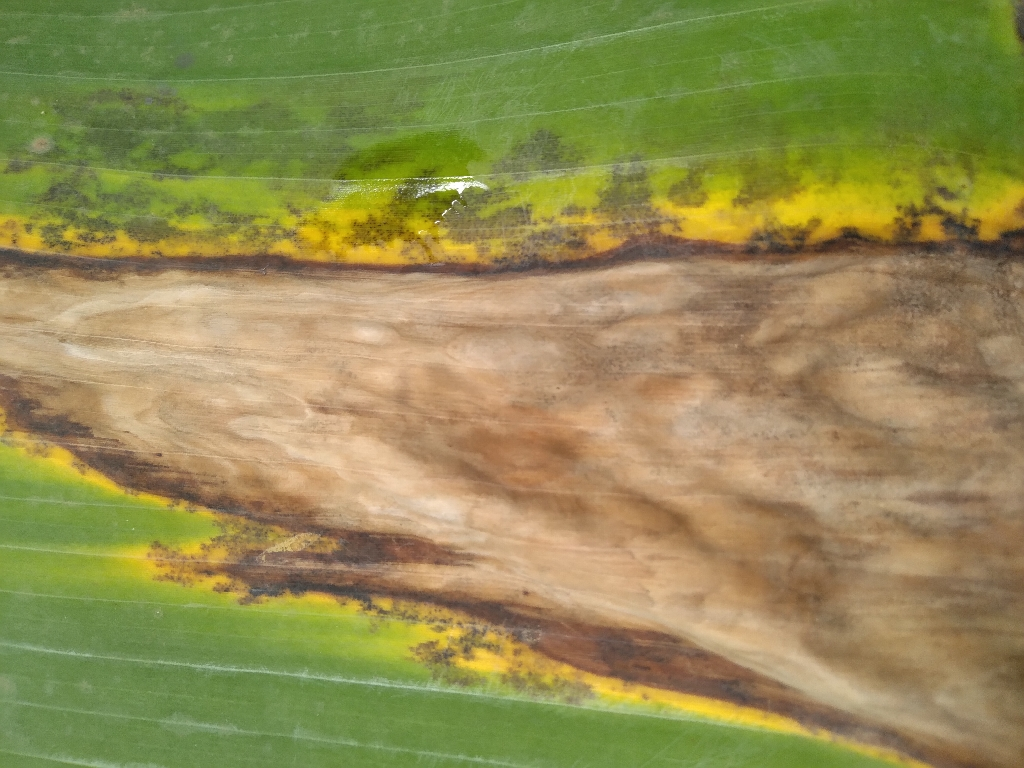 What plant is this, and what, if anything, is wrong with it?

banana, black sigatoka
